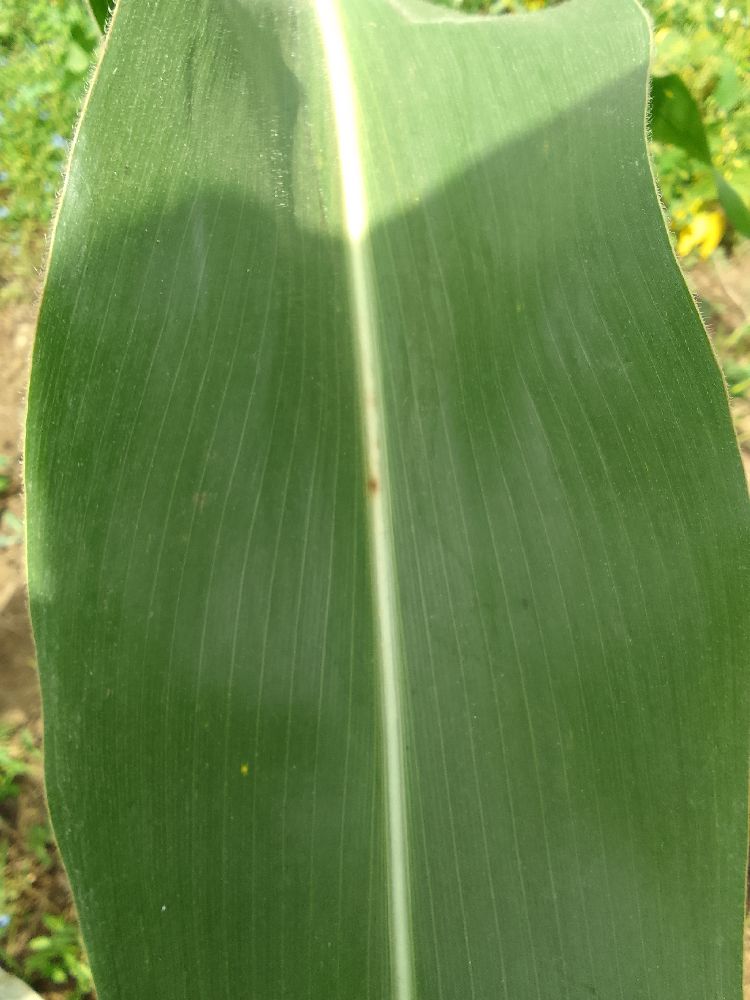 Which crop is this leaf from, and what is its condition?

maize, healthy
